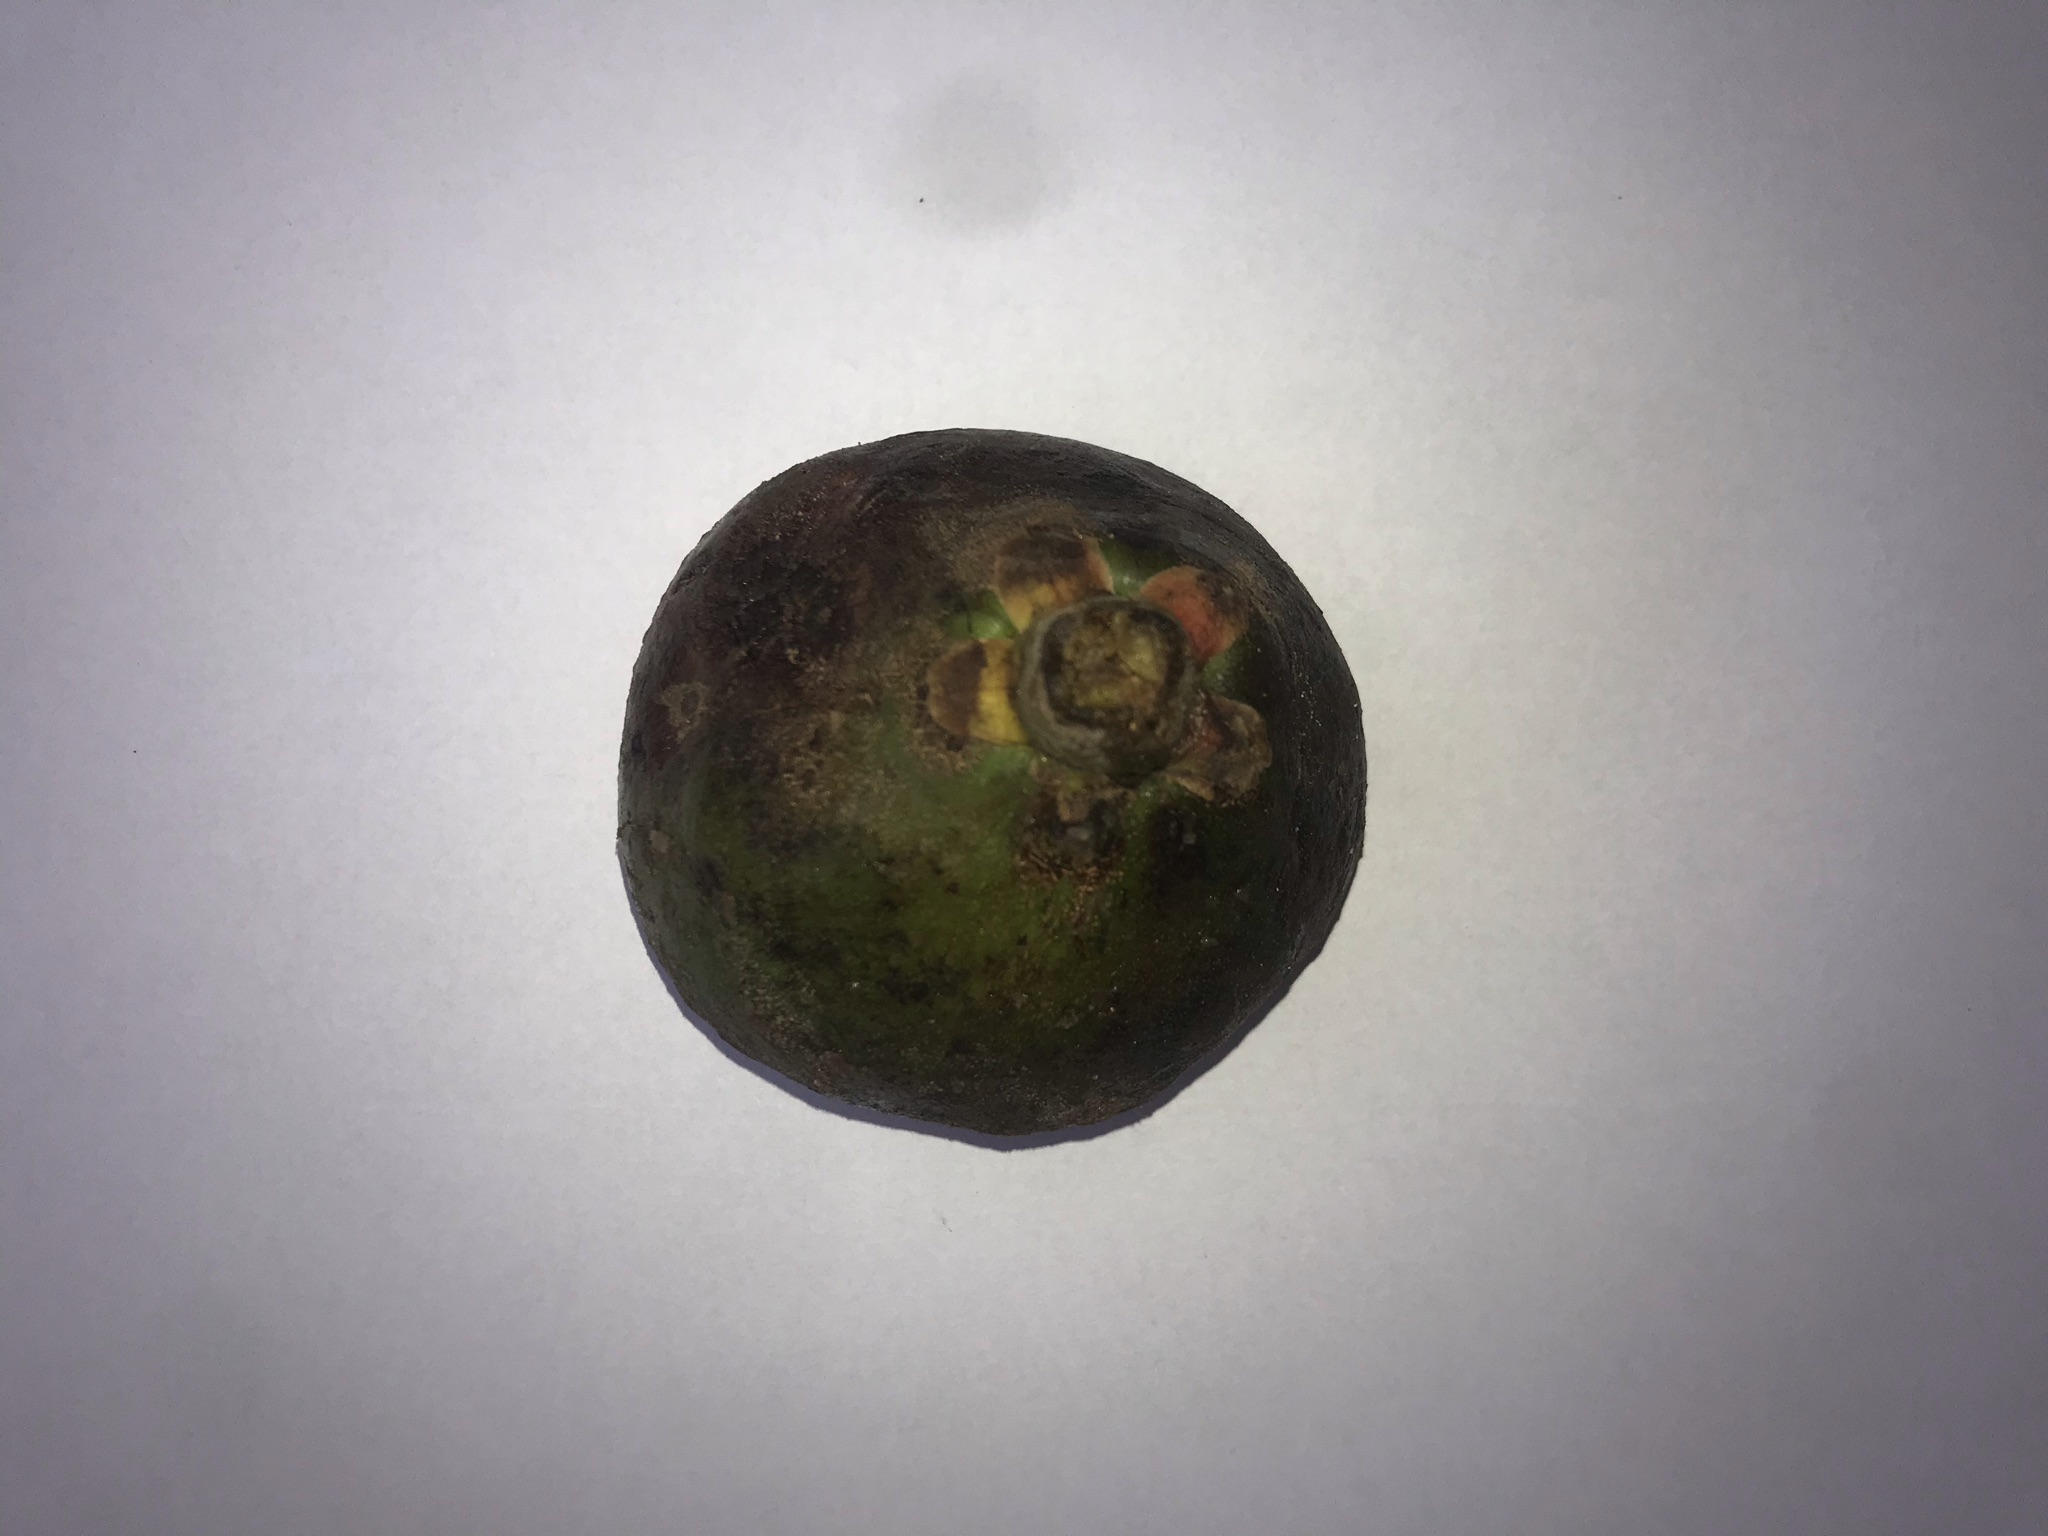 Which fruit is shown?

pequi
